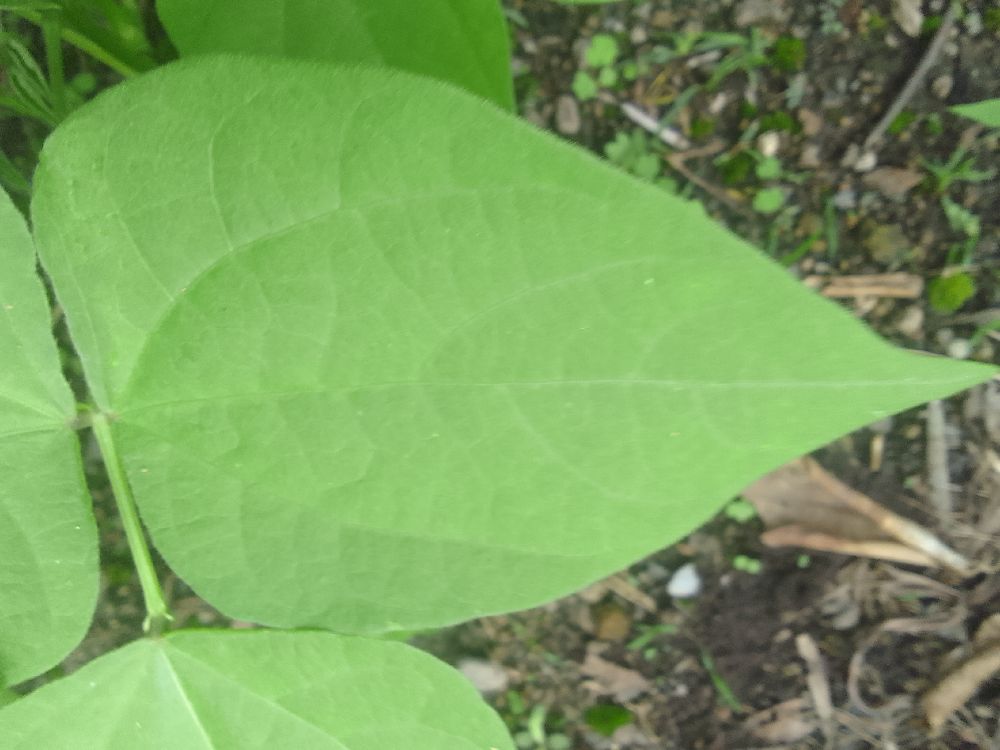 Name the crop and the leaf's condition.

common bean, healthy
